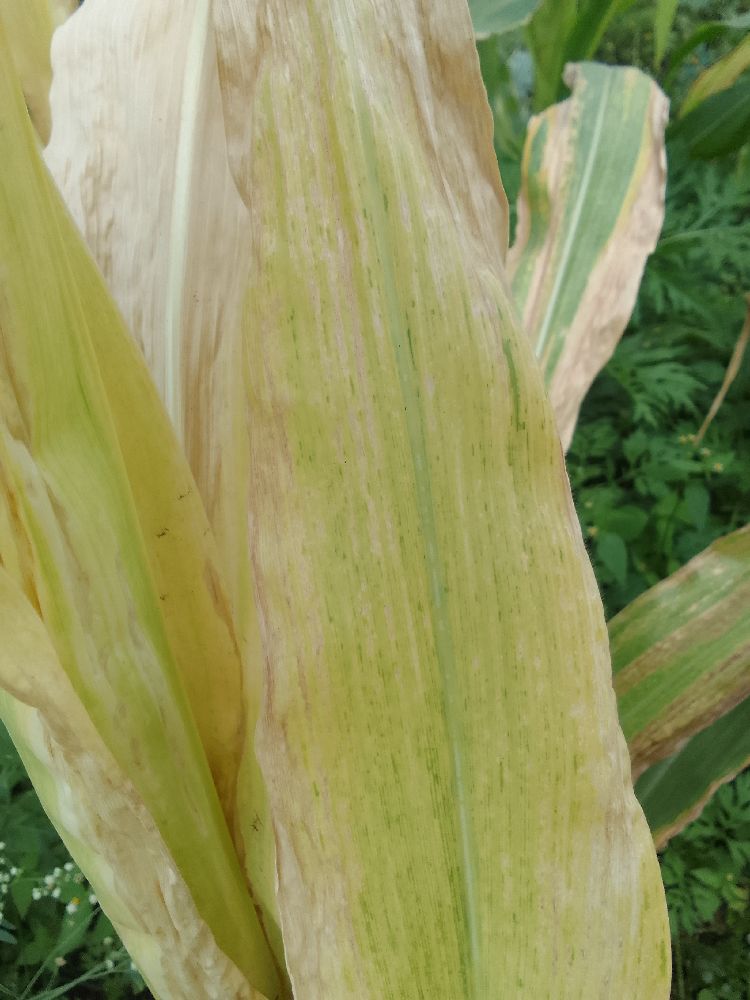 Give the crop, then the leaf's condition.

maize, maize lethal necrosis
